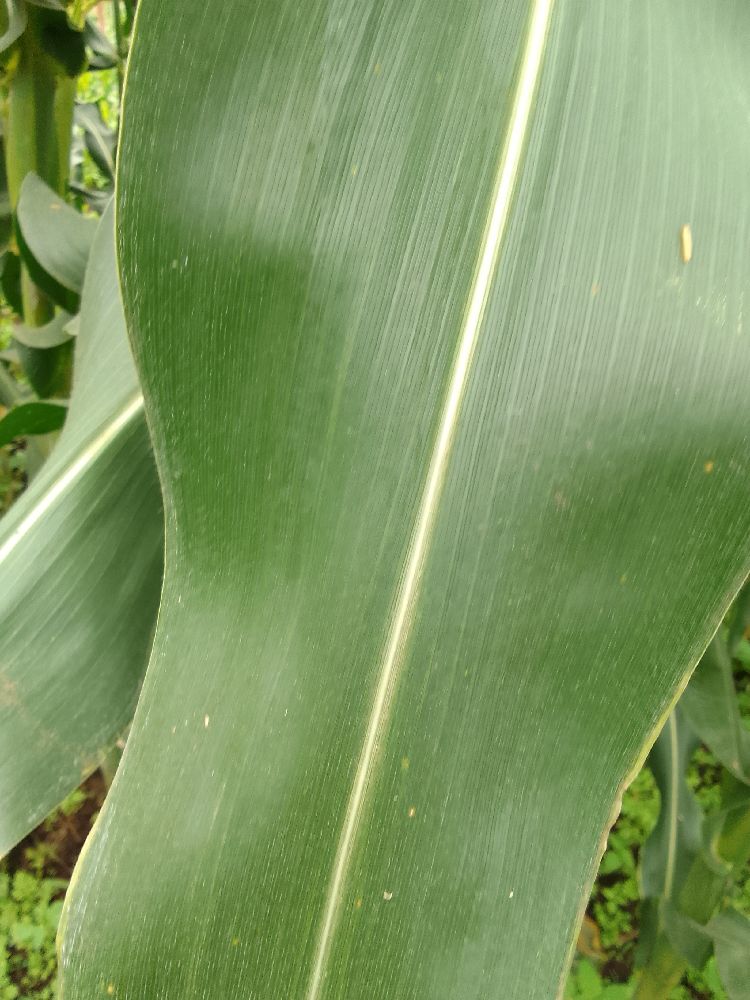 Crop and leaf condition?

maize, healthy
